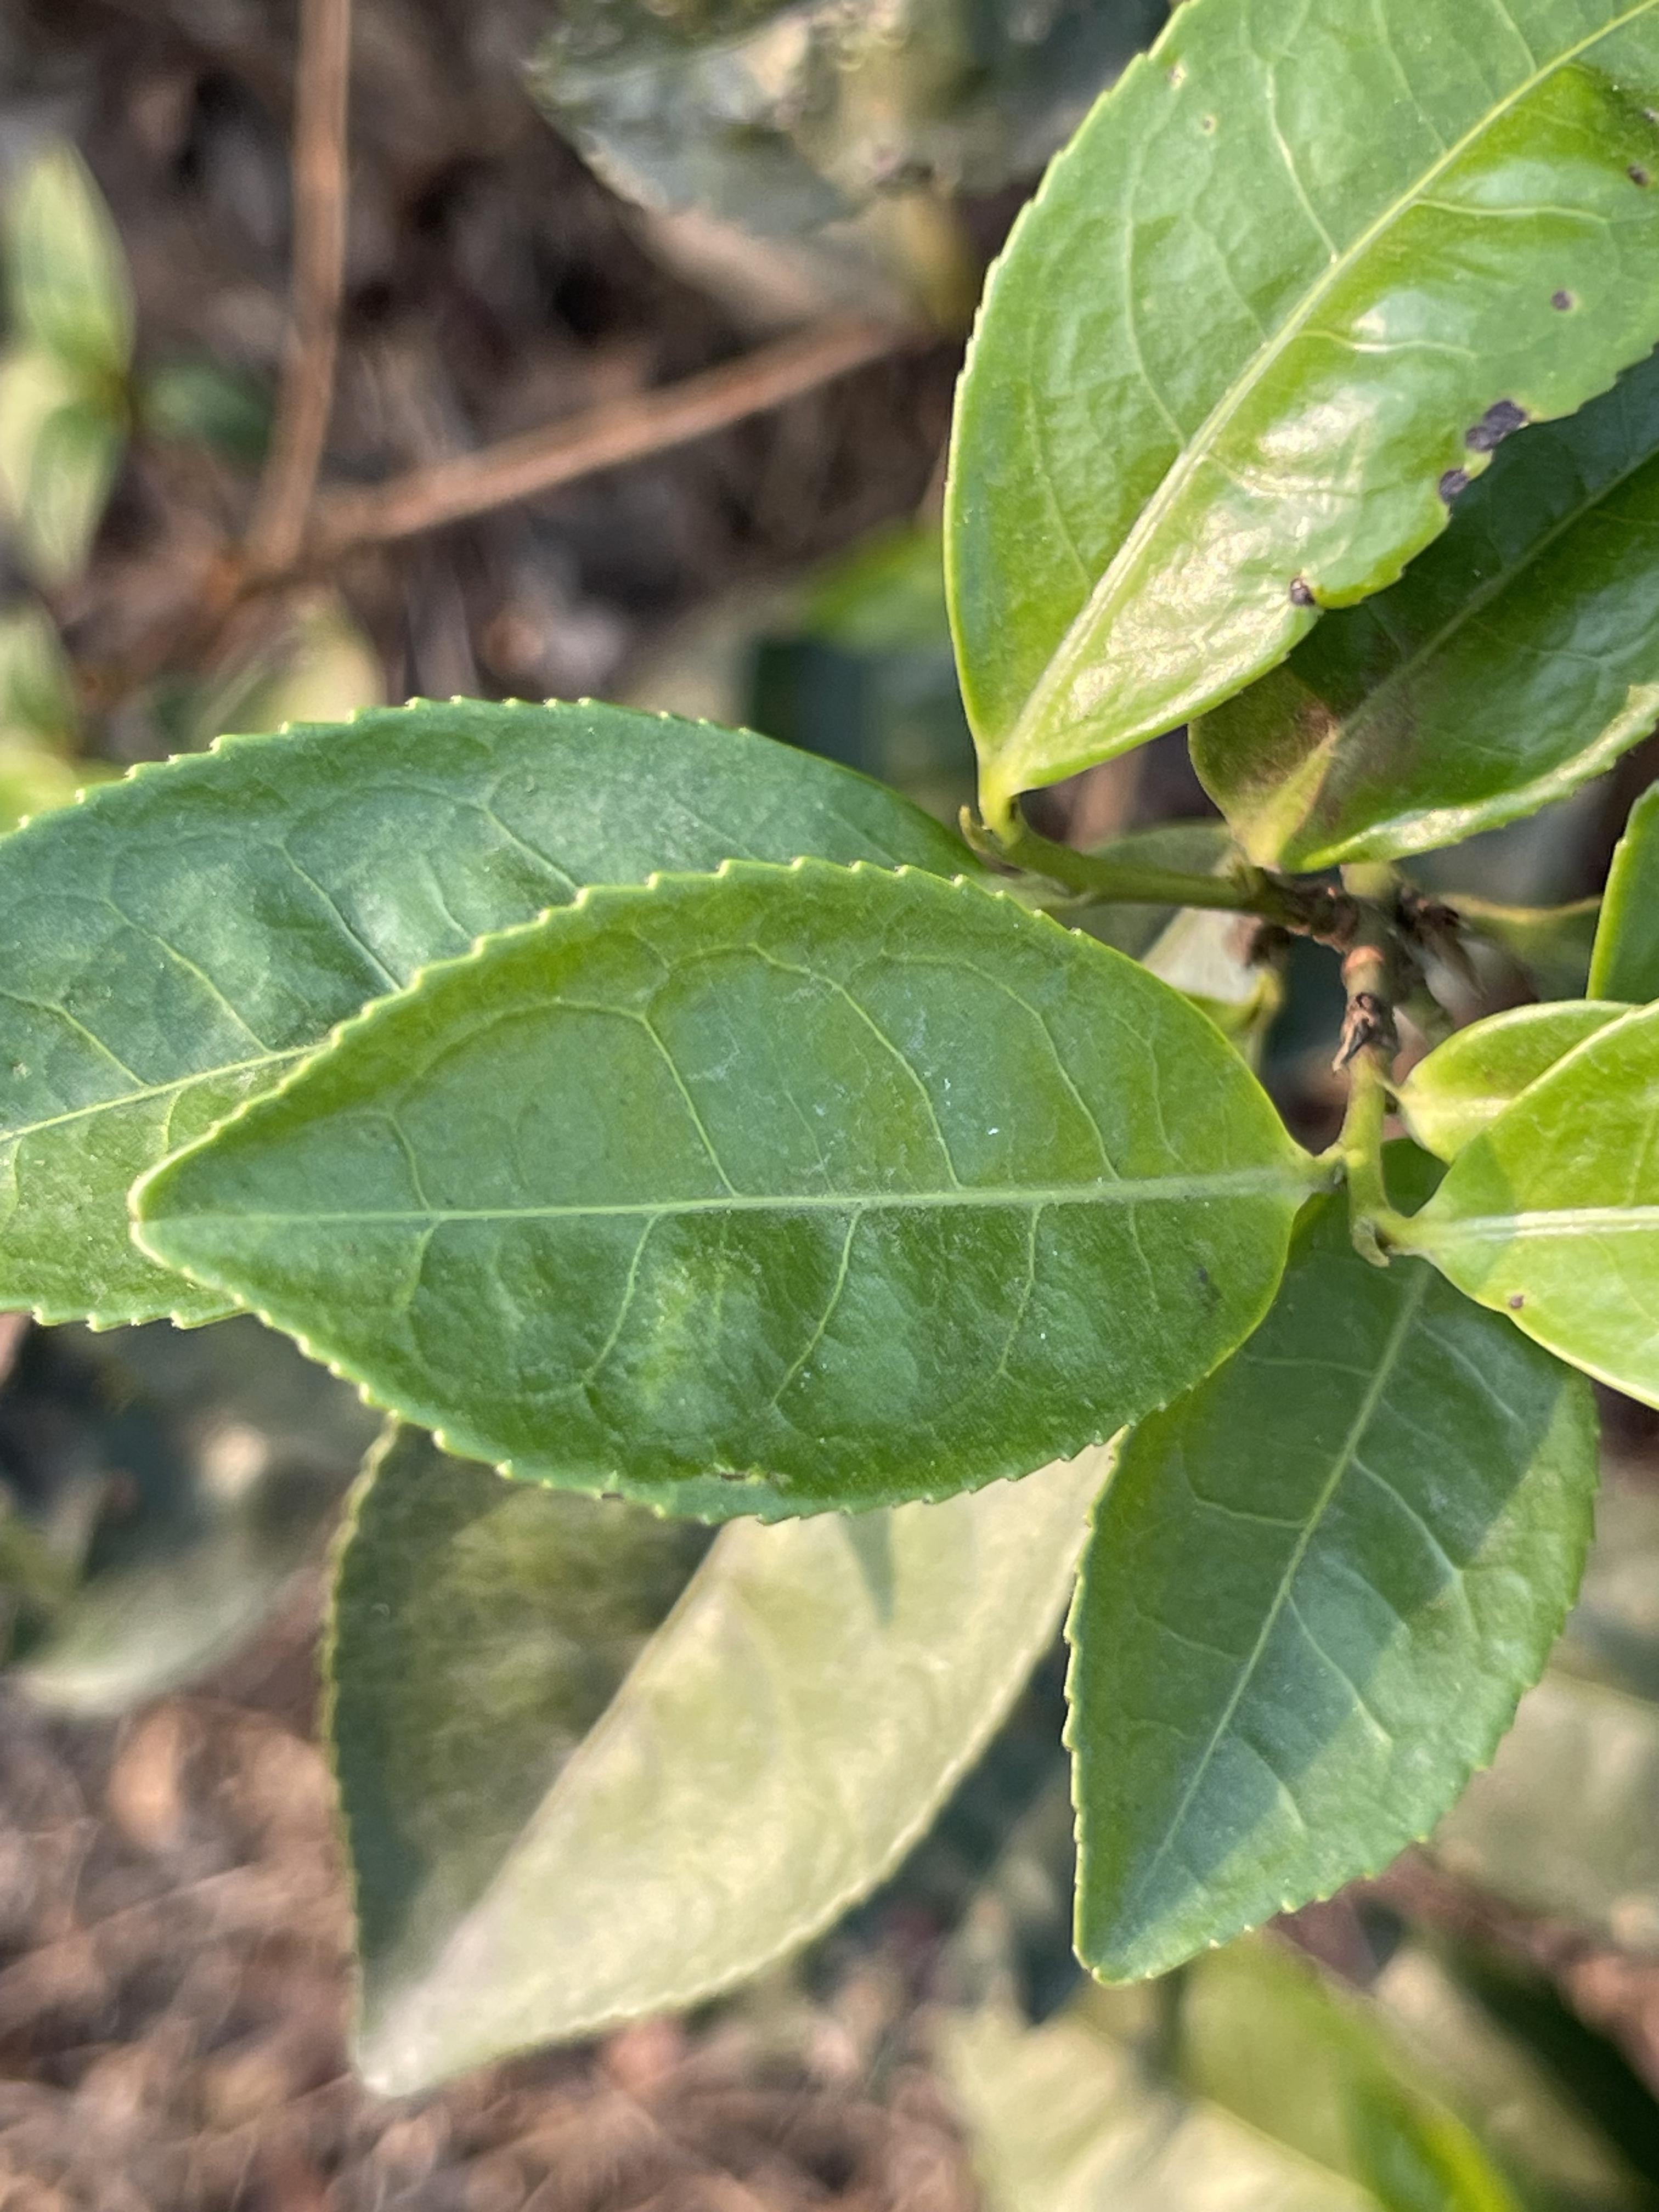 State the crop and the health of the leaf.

tea, healthy leaf
